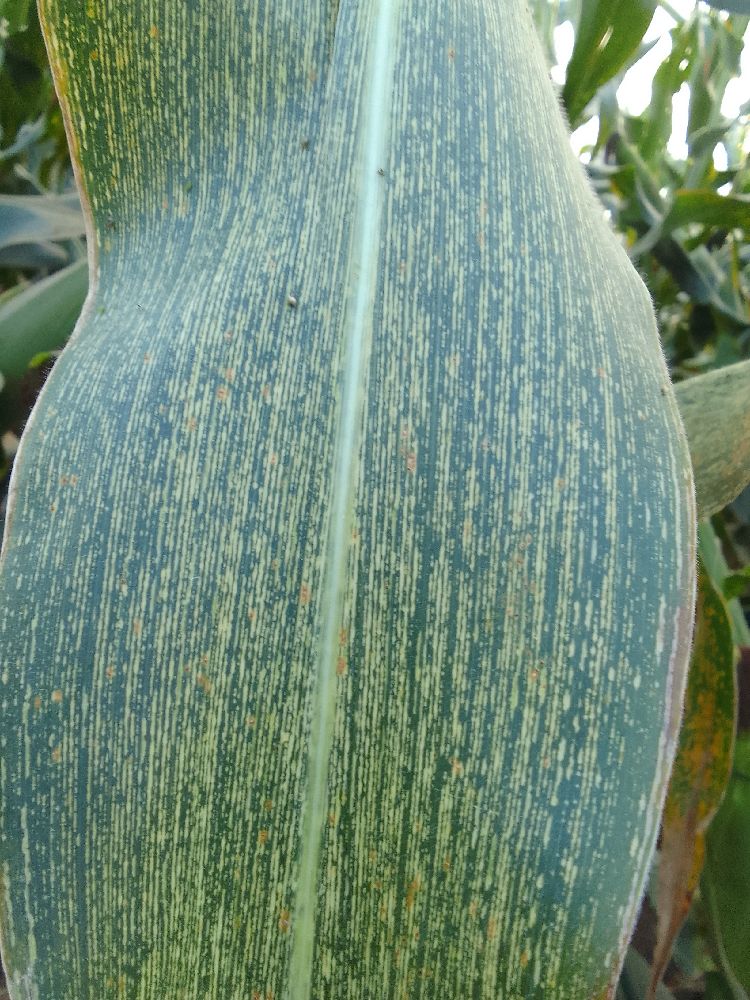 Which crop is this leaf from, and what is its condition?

maize, maize streak virus
